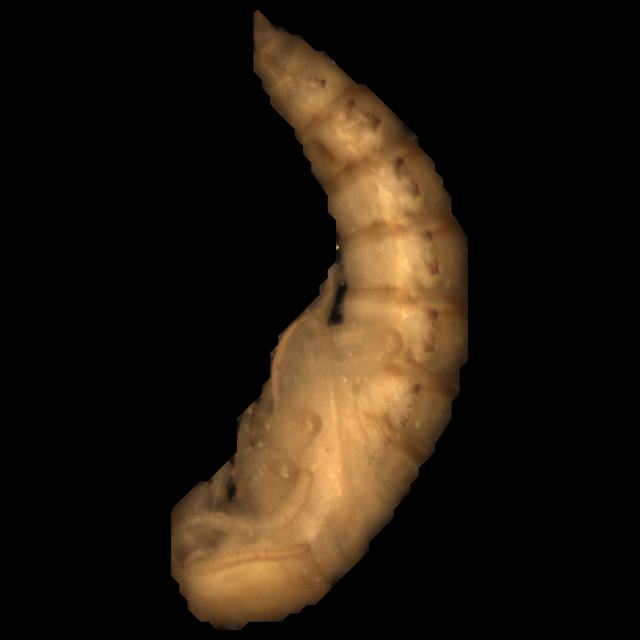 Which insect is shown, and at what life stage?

mealworm pupa
